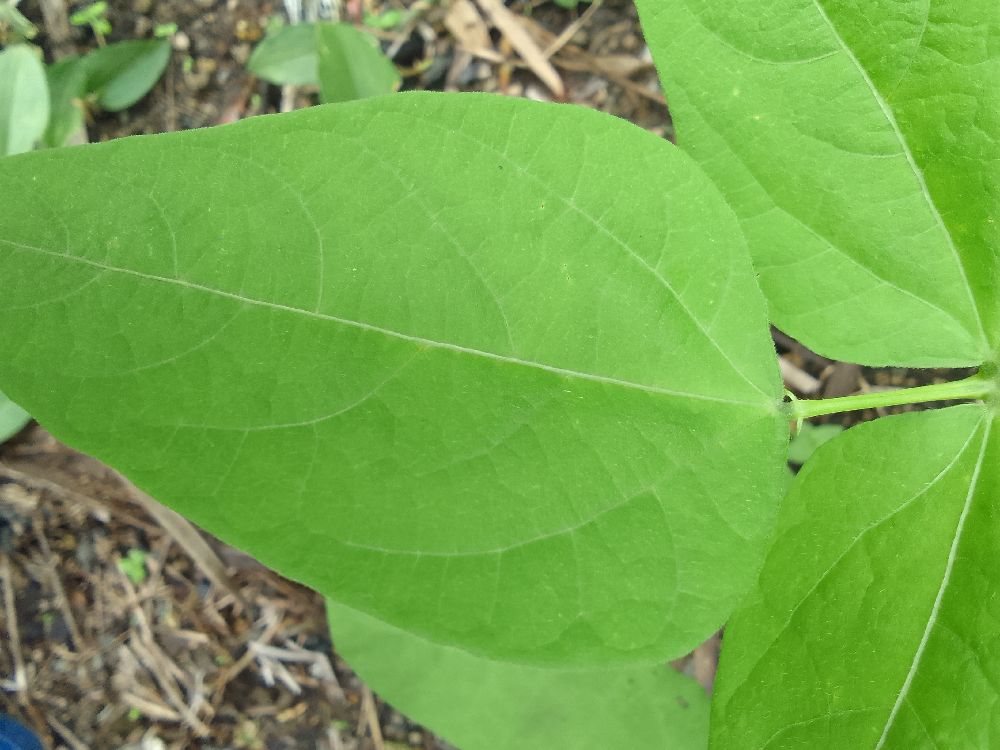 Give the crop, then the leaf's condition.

common bean, healthy
